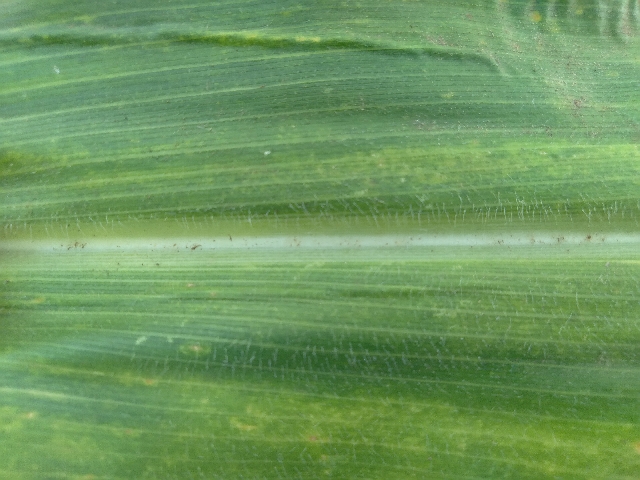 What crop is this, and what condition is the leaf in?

maize, maize lethal necrosis
